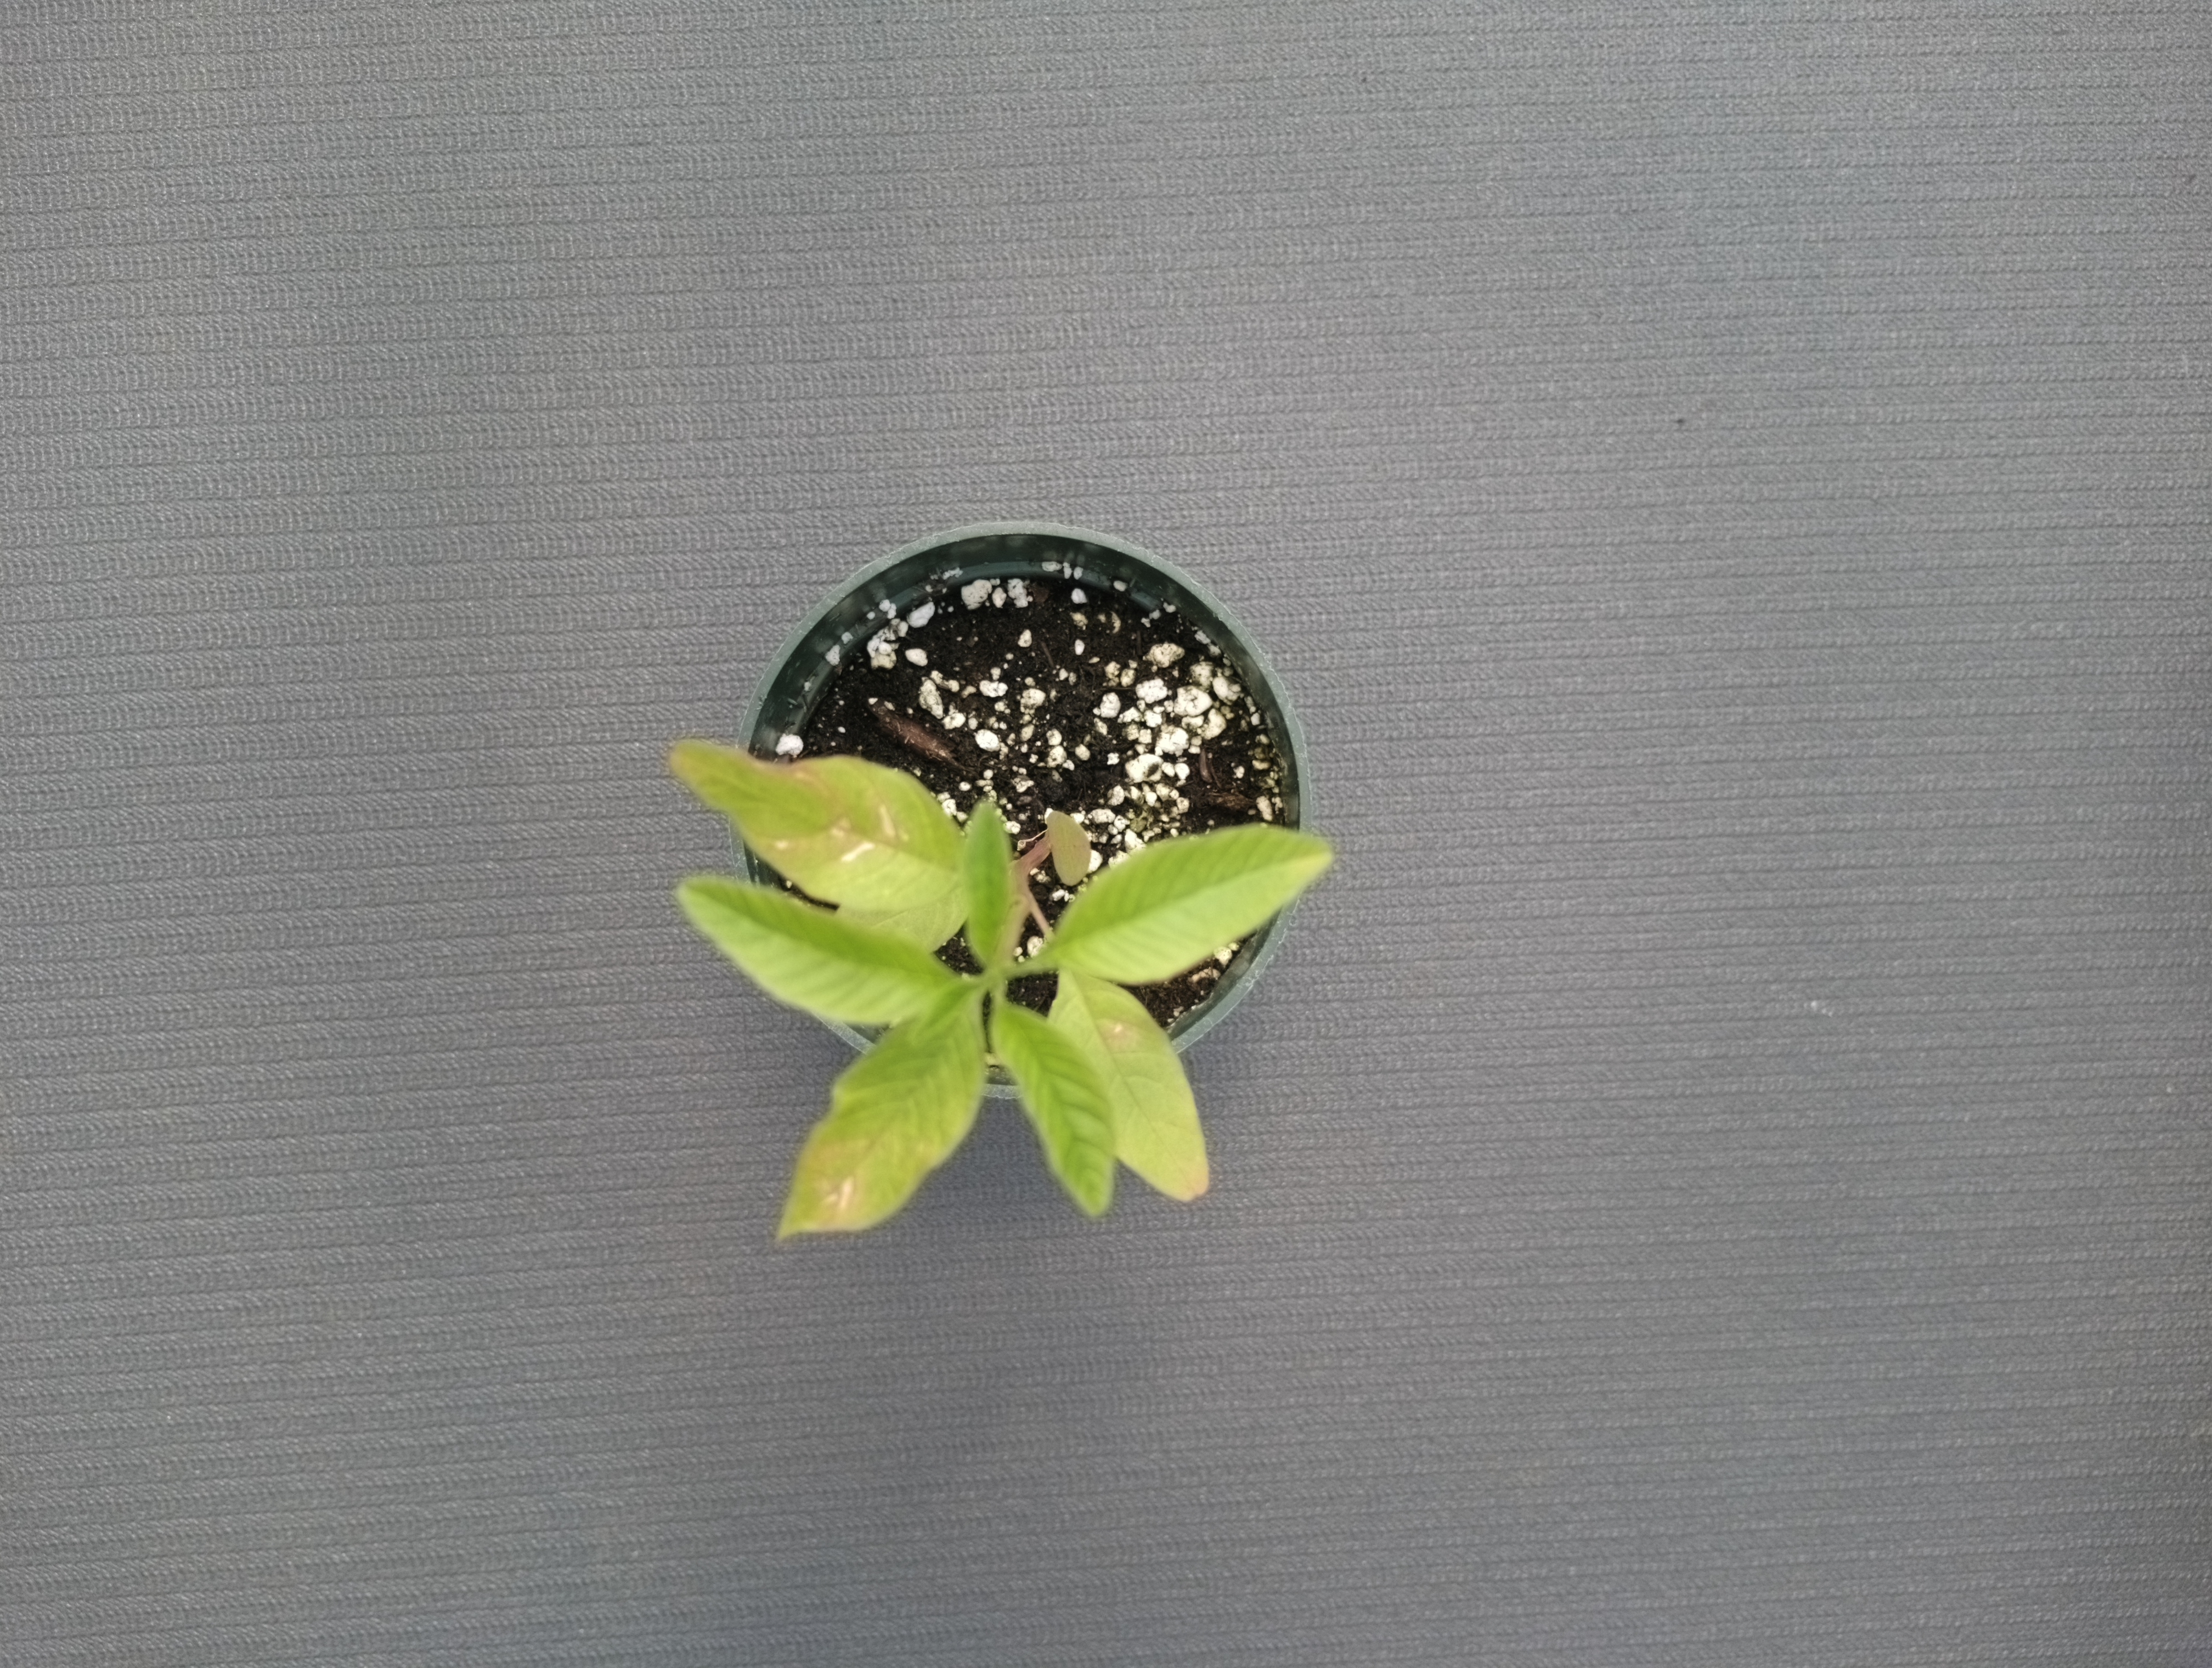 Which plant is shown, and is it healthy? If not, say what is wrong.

waterhemp, healthy untreated
